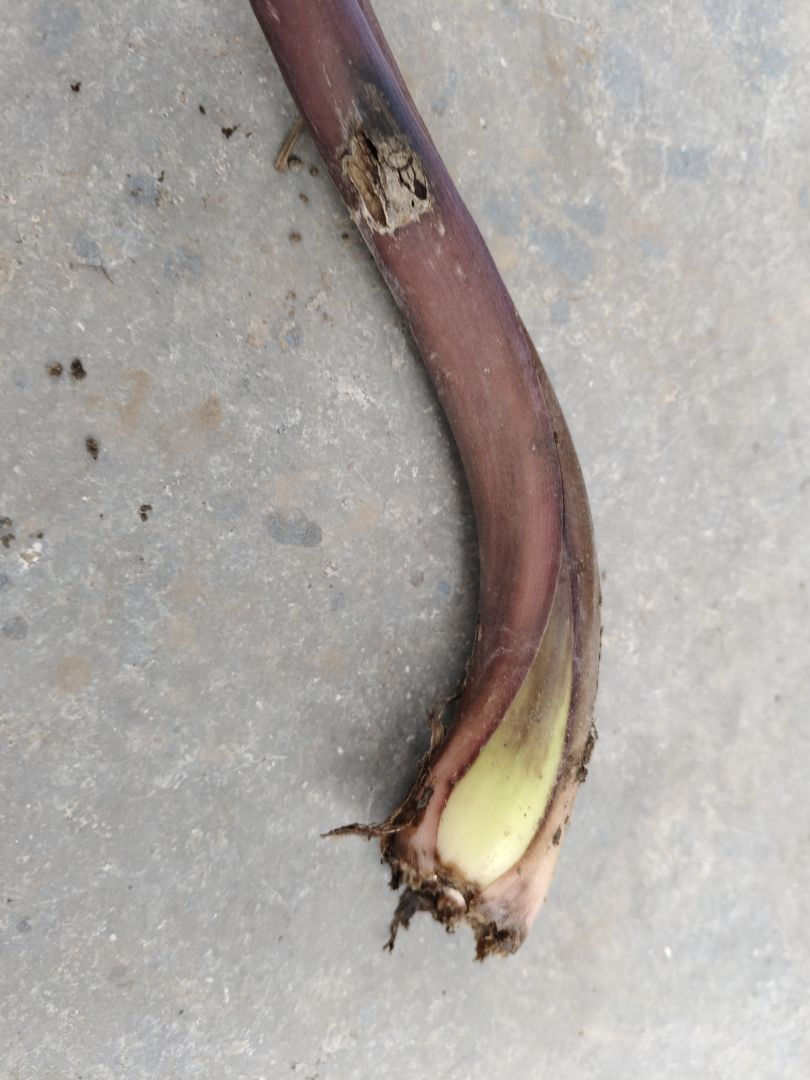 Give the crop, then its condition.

taro, root rot
